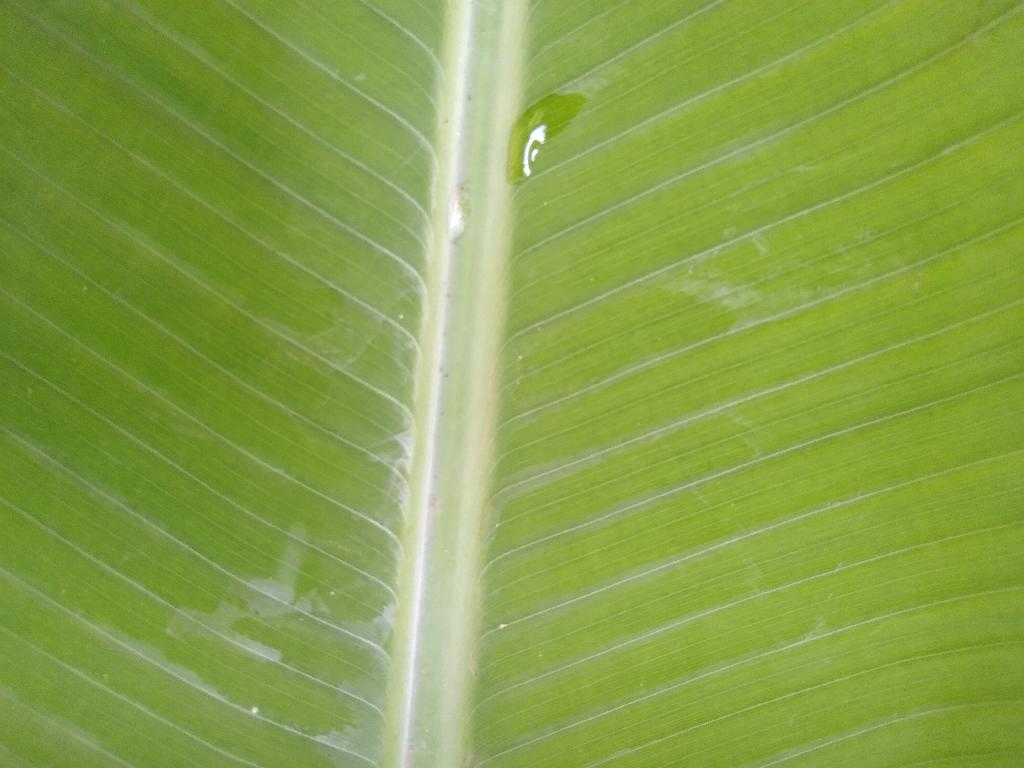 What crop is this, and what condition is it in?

banana, healthy
